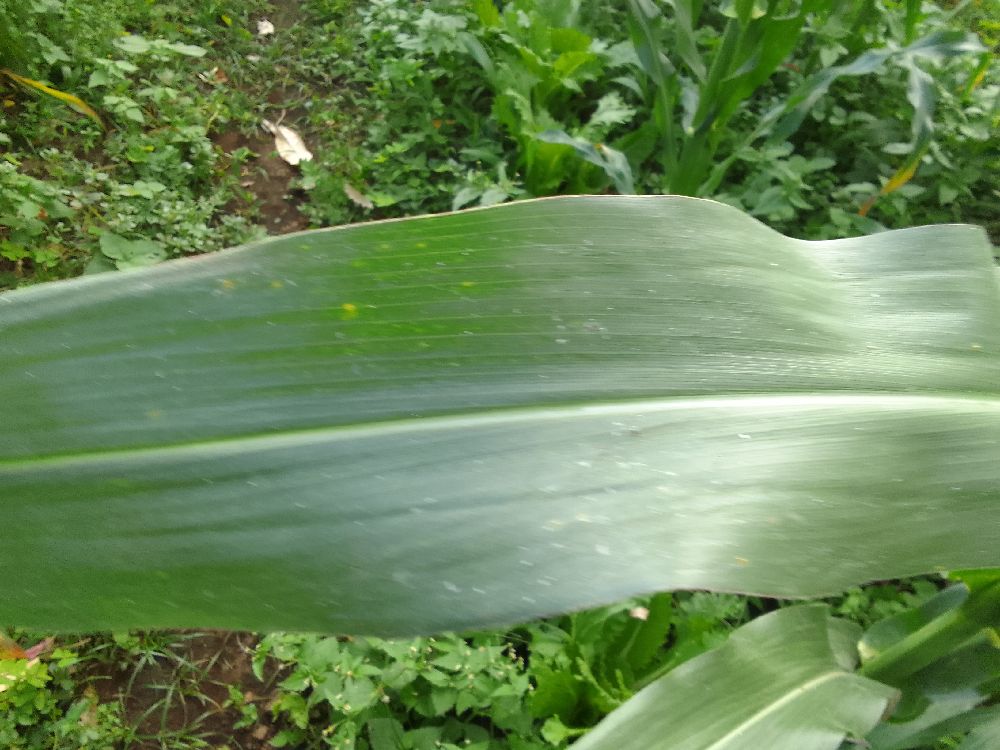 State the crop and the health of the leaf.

maize, healthy
